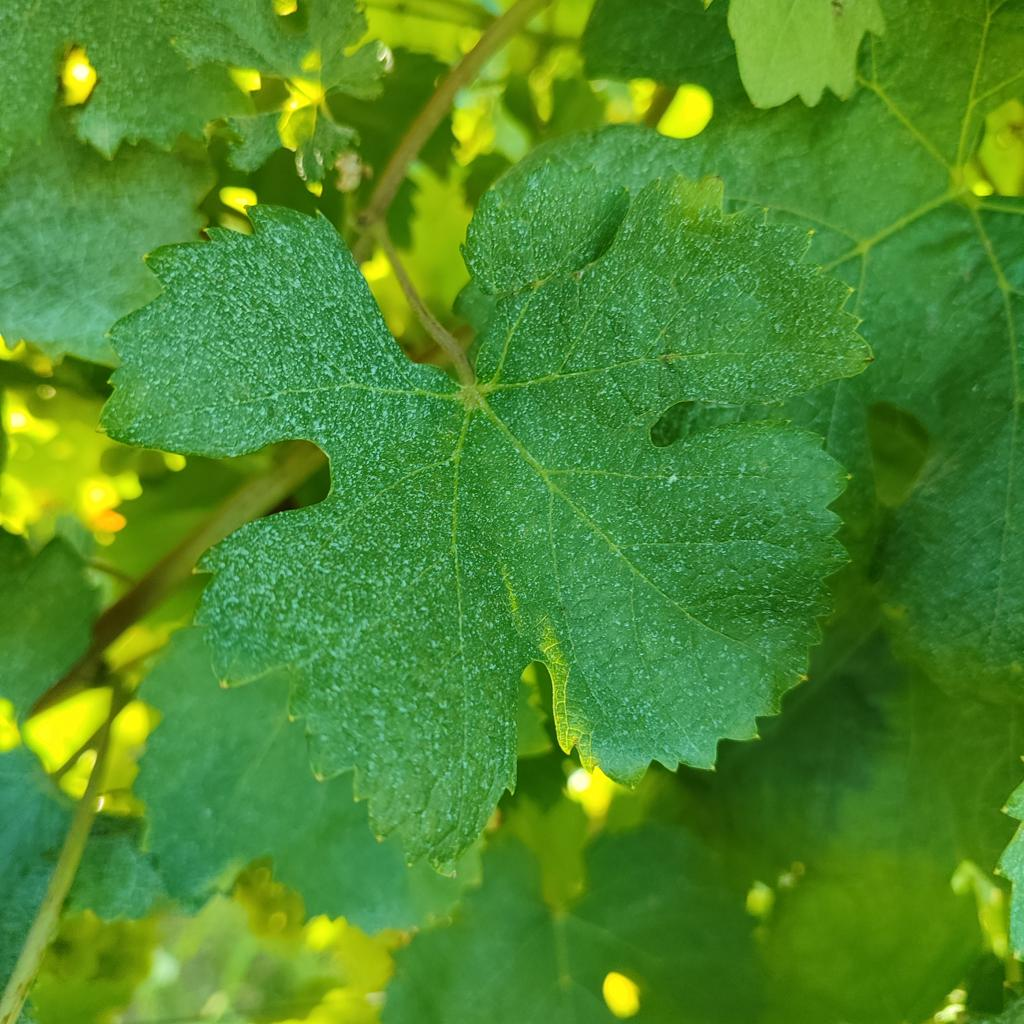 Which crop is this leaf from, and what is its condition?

grapevine, healthy
